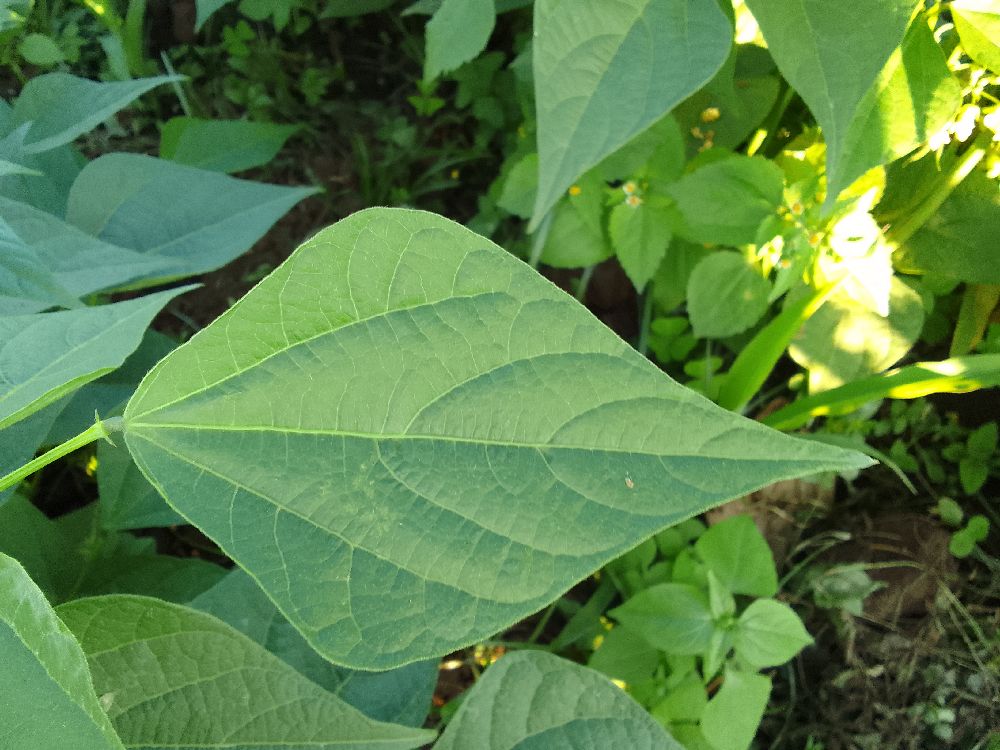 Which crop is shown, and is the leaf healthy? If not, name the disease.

common bean, healthy
